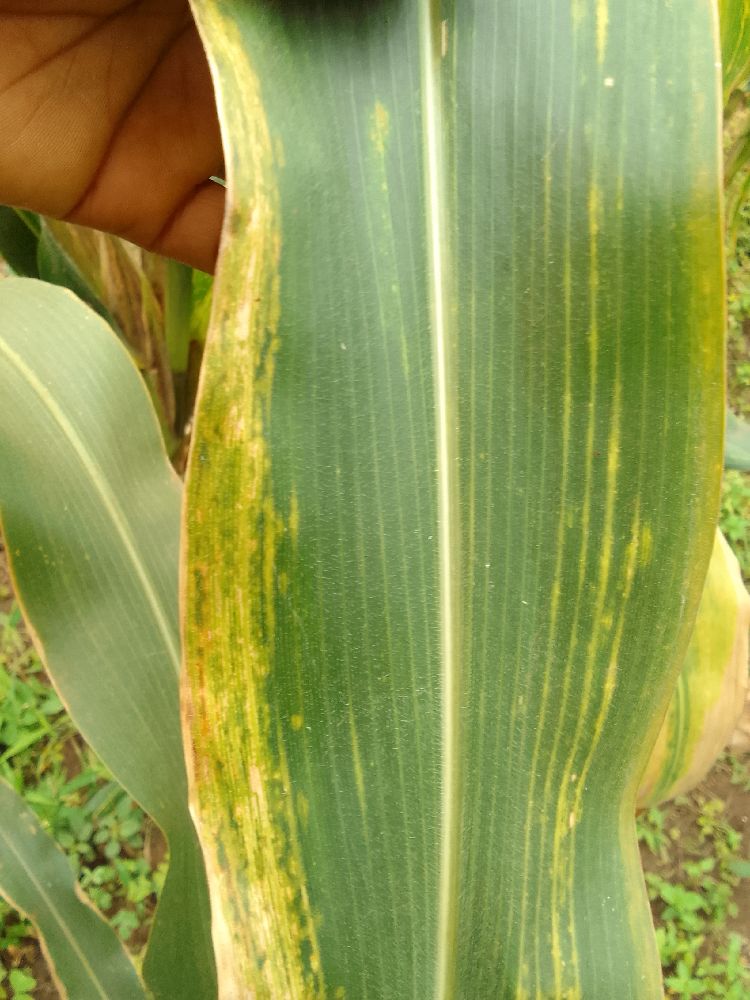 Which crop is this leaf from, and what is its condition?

maize, maize lethal necrosis
